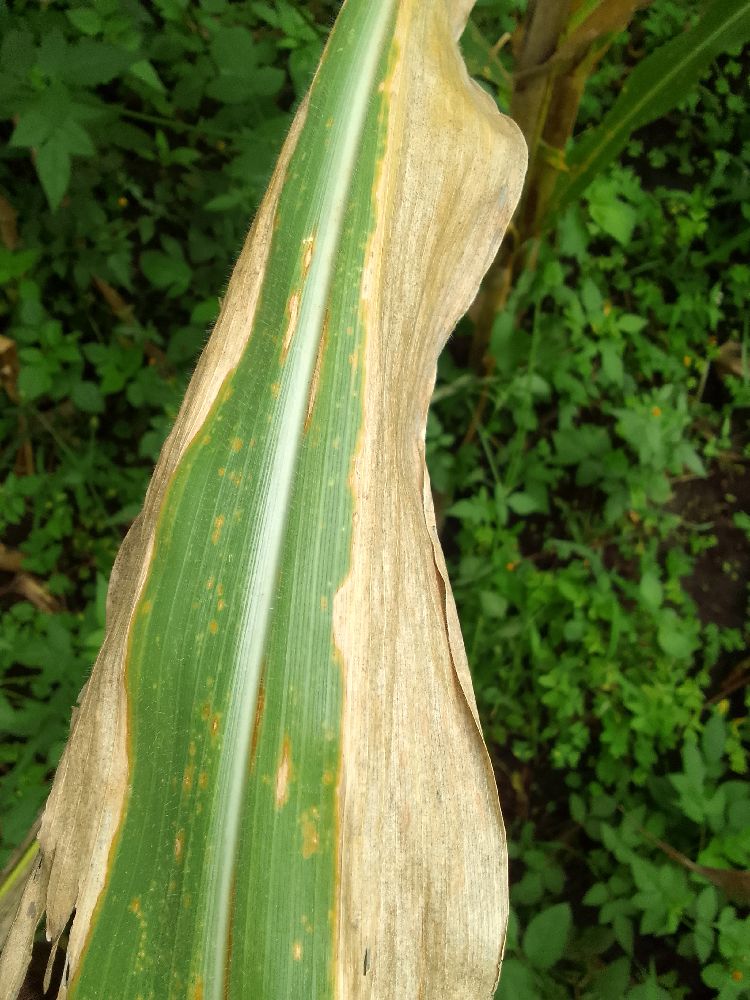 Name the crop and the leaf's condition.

maize, maize lethal necrosis
